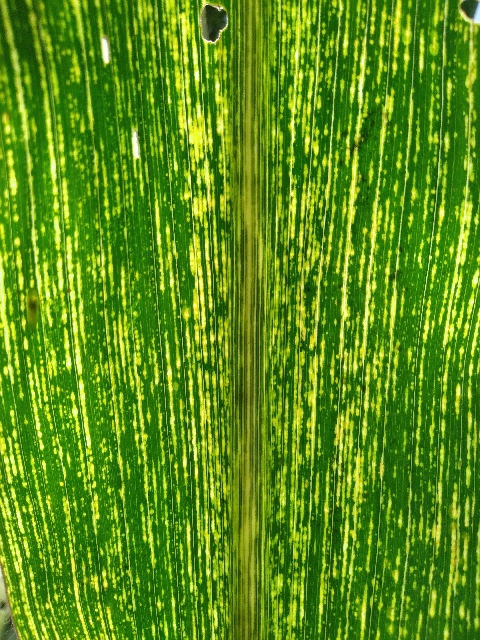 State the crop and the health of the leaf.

maize, maize streak virus
